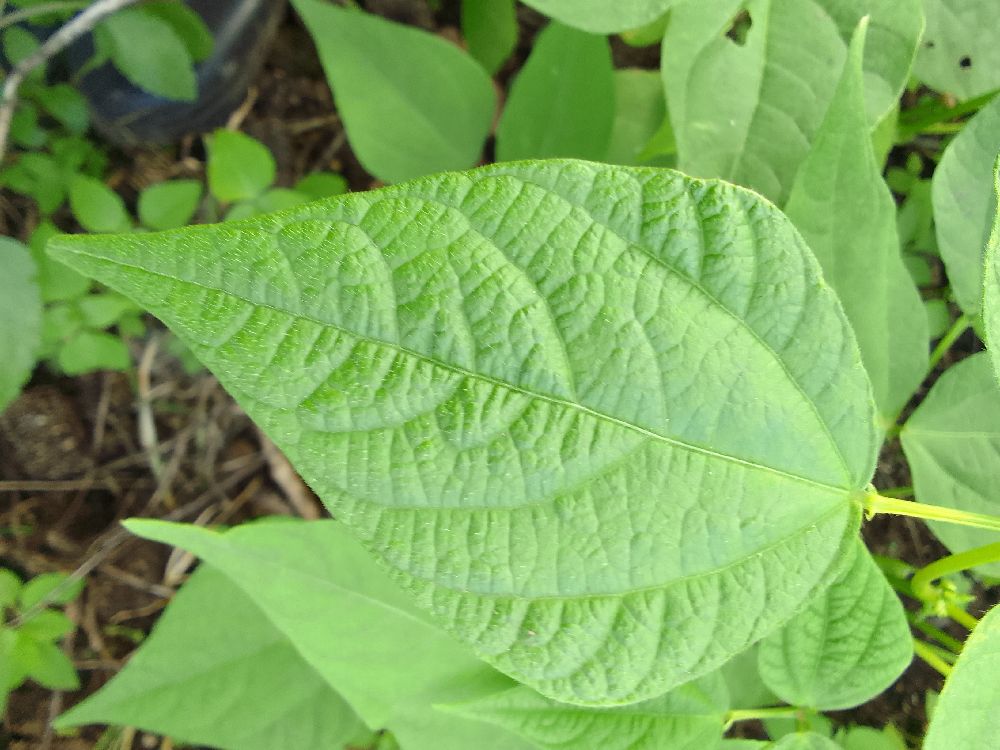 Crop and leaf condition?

common bean, healthy
